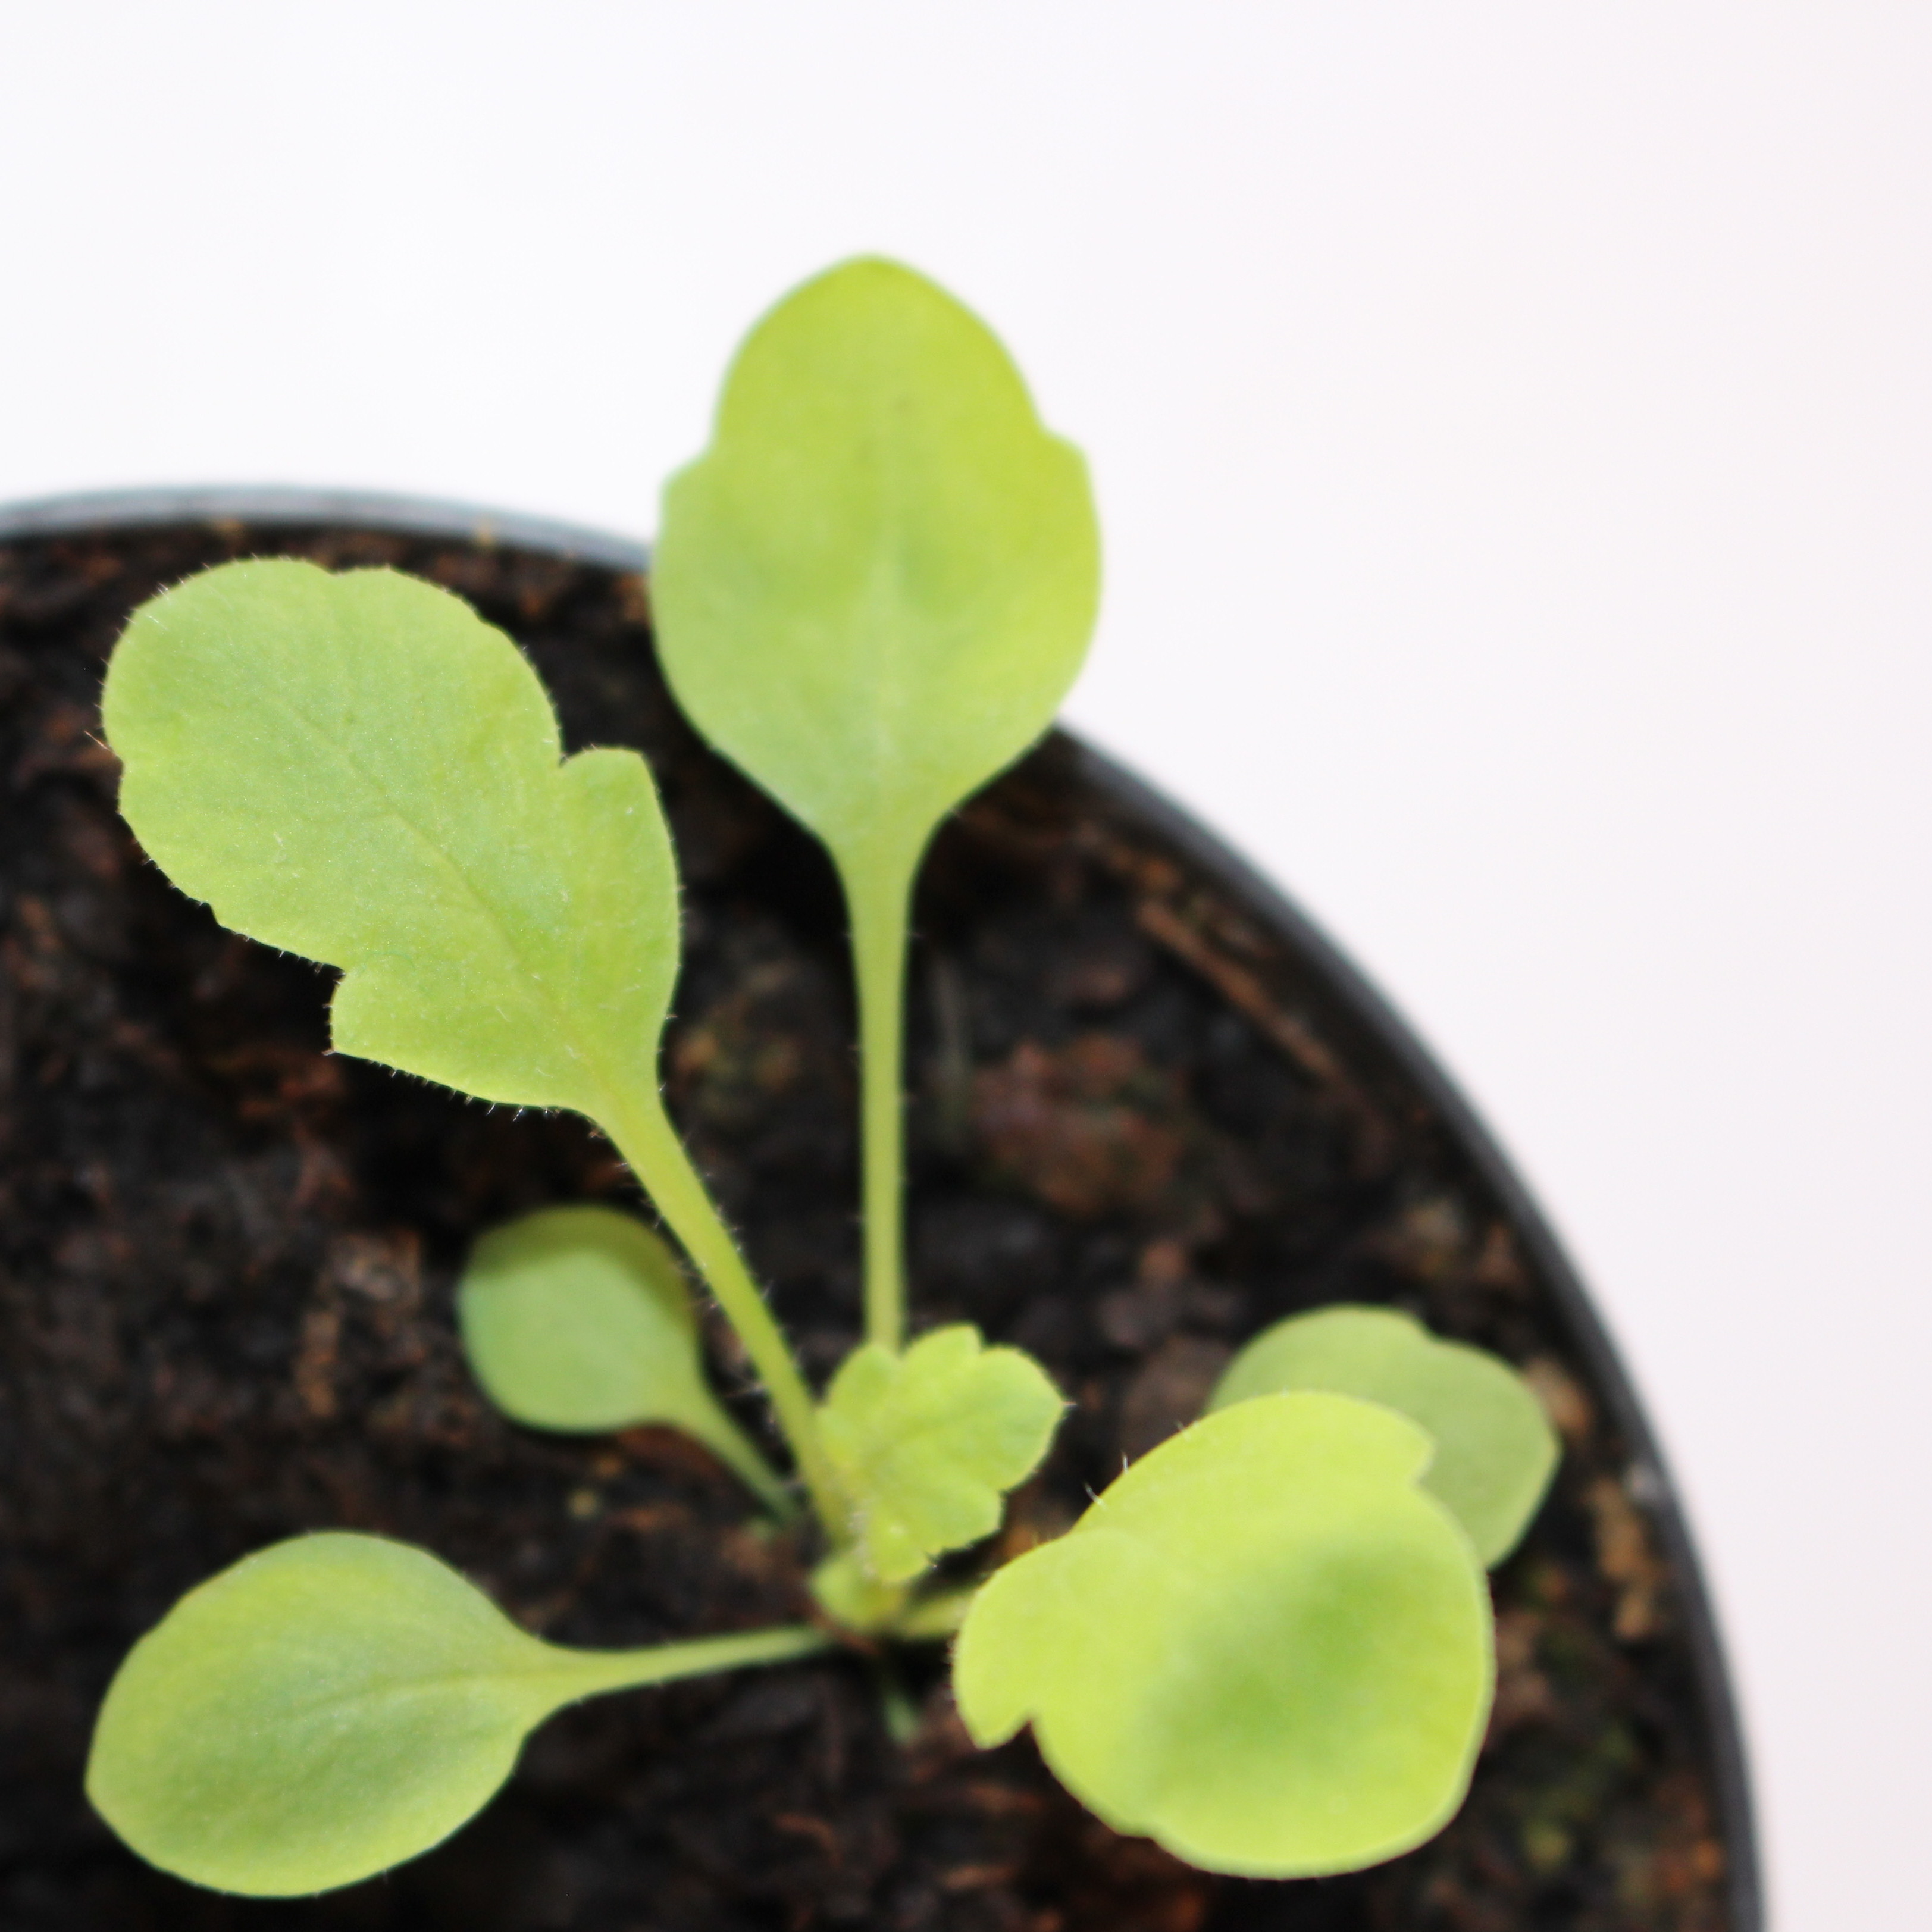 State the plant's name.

Papaver rhoeas
